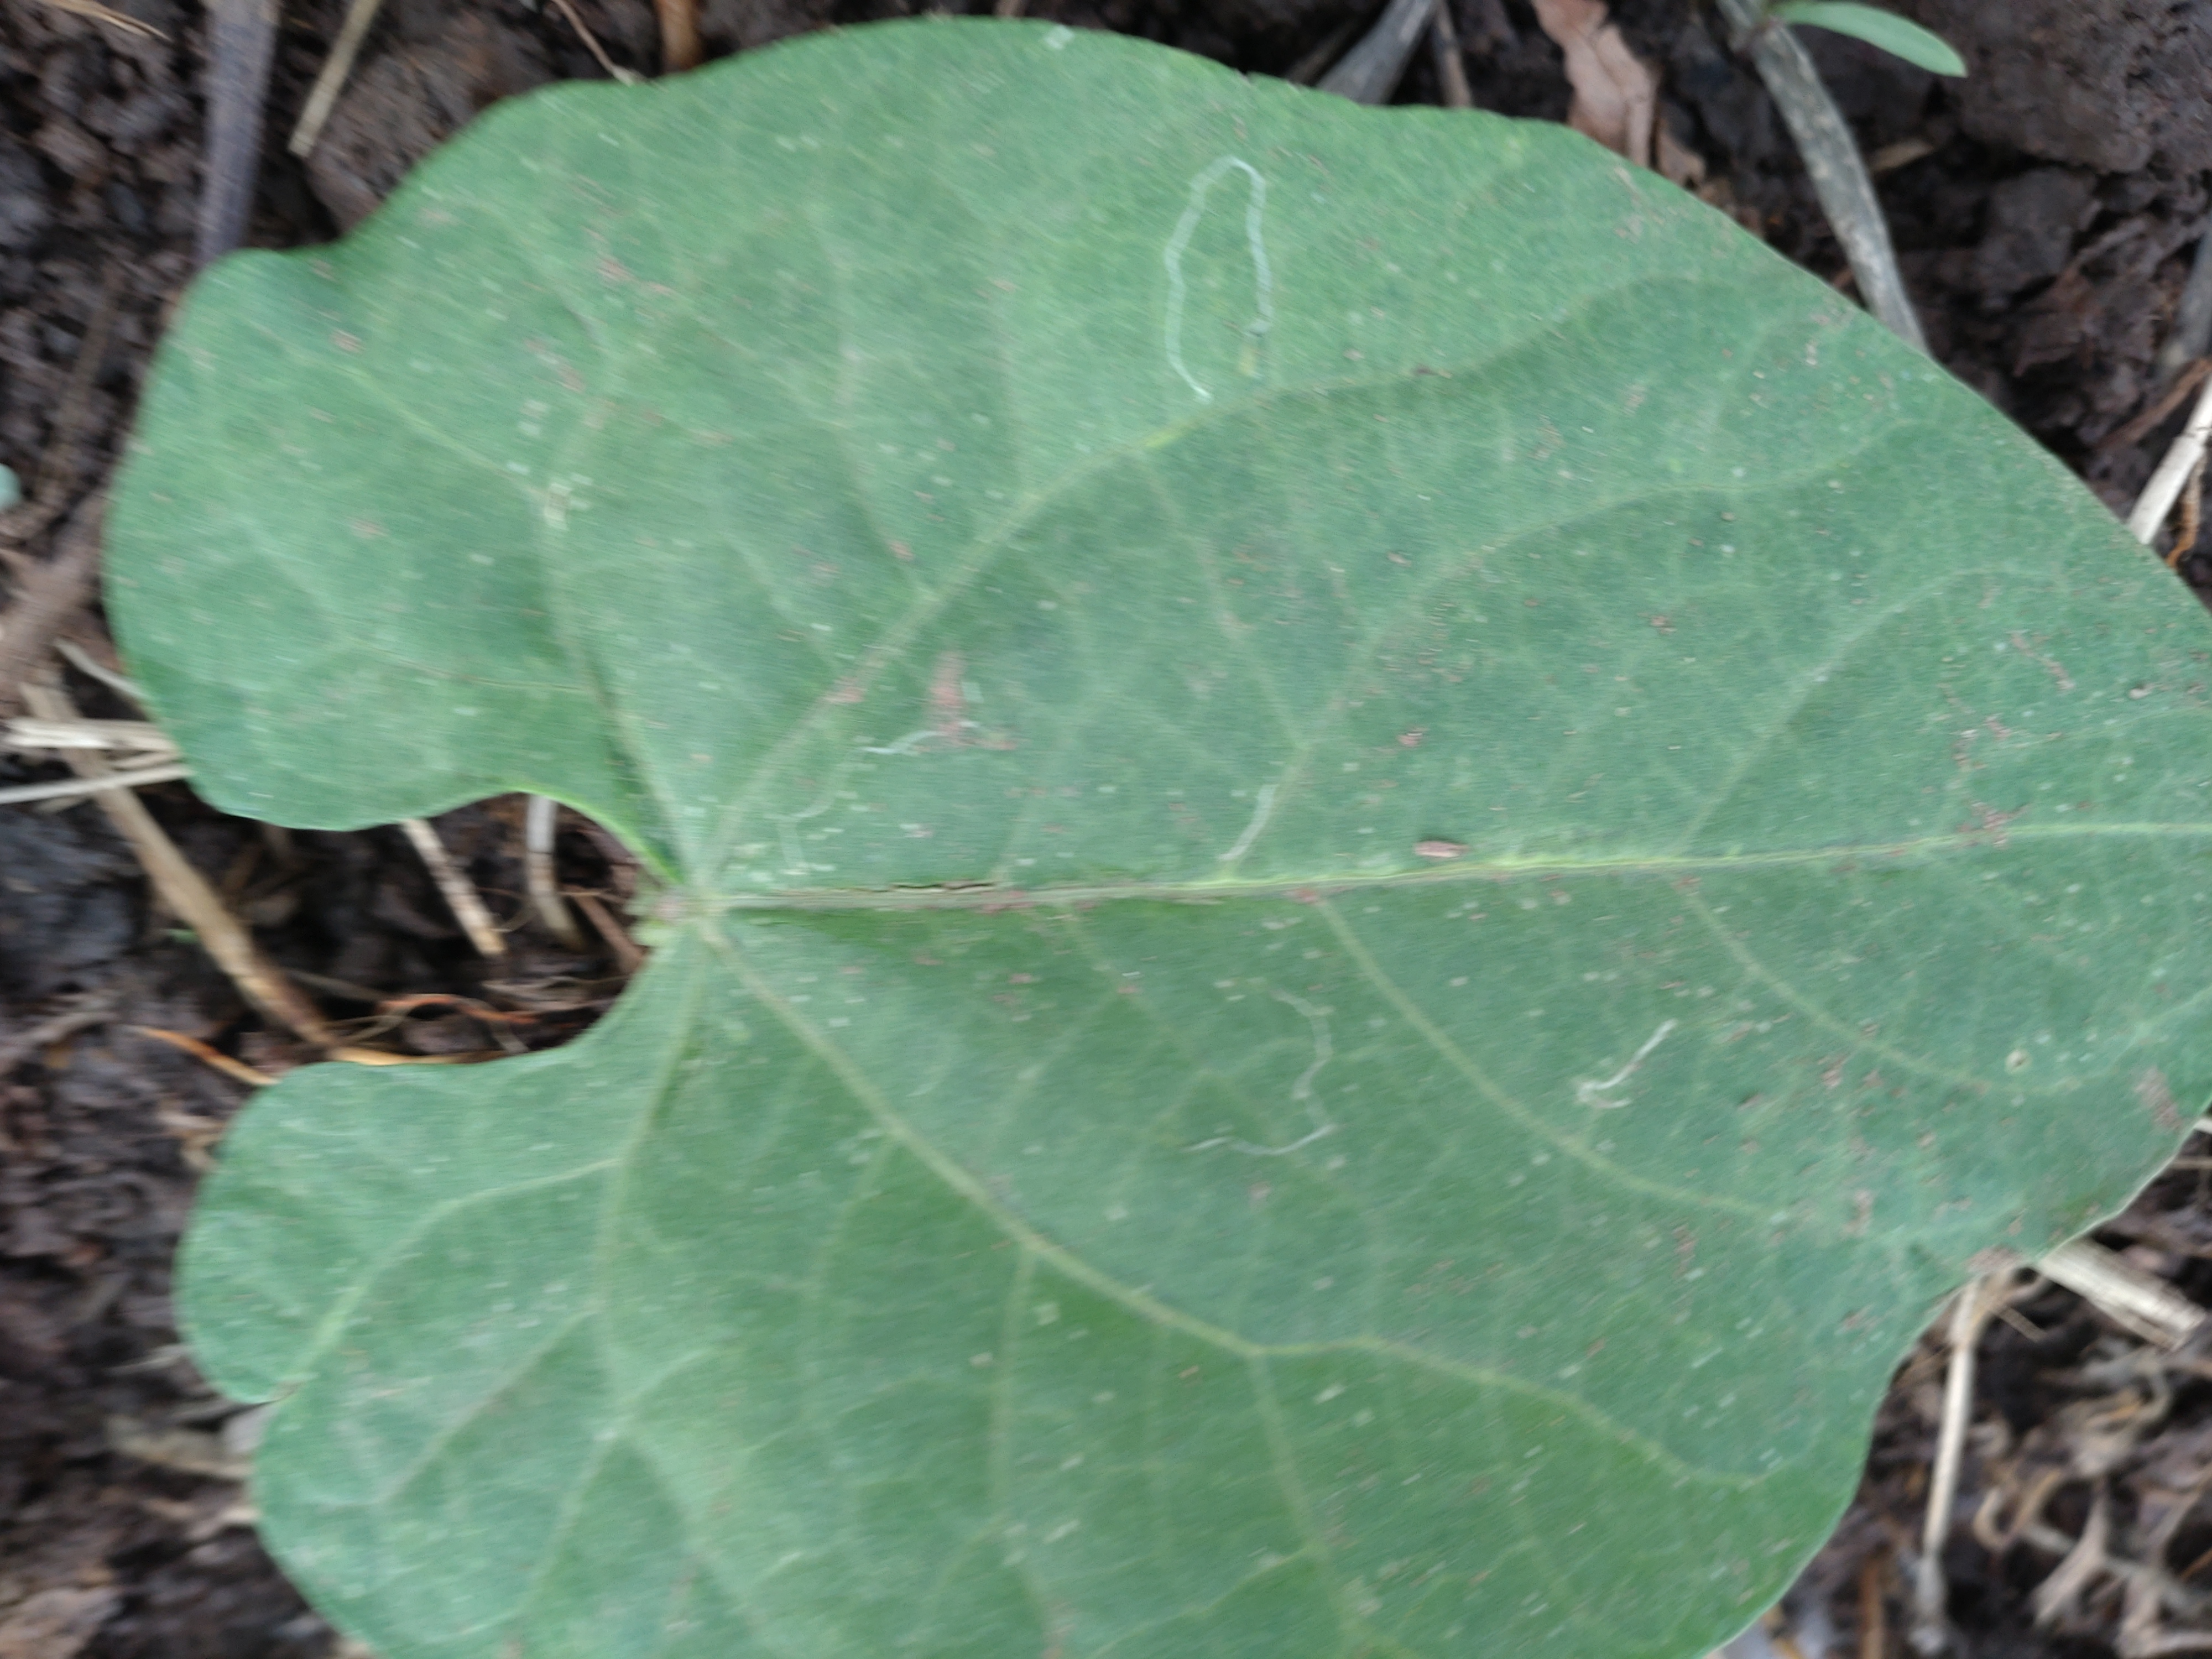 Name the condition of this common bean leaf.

healthy
